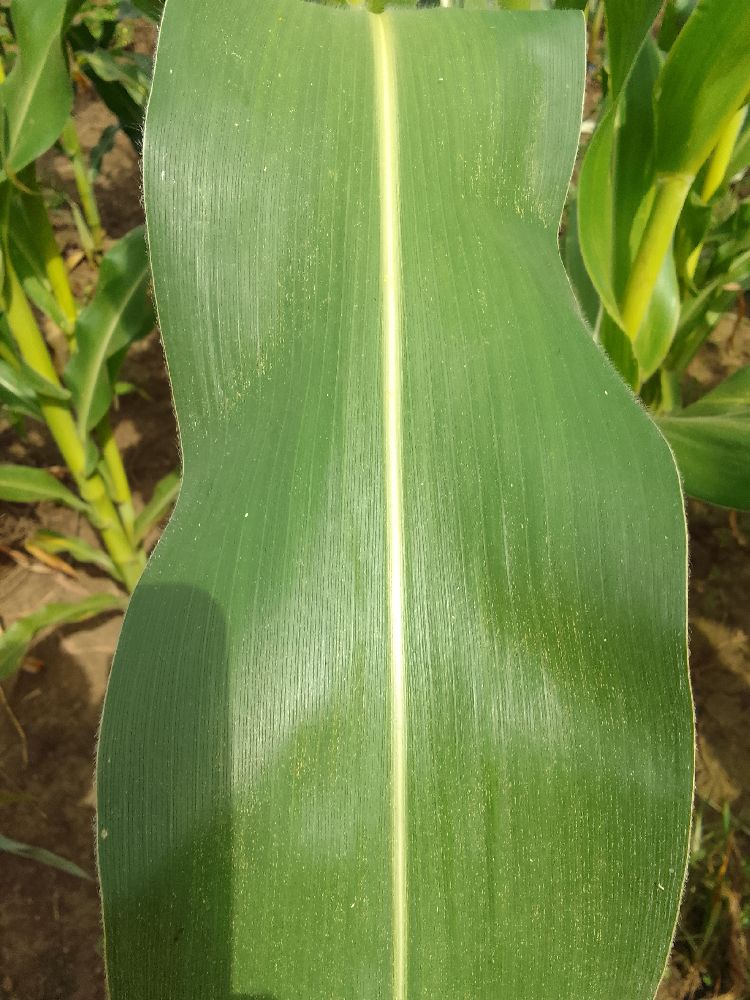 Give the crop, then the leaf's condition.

maize, healthy
